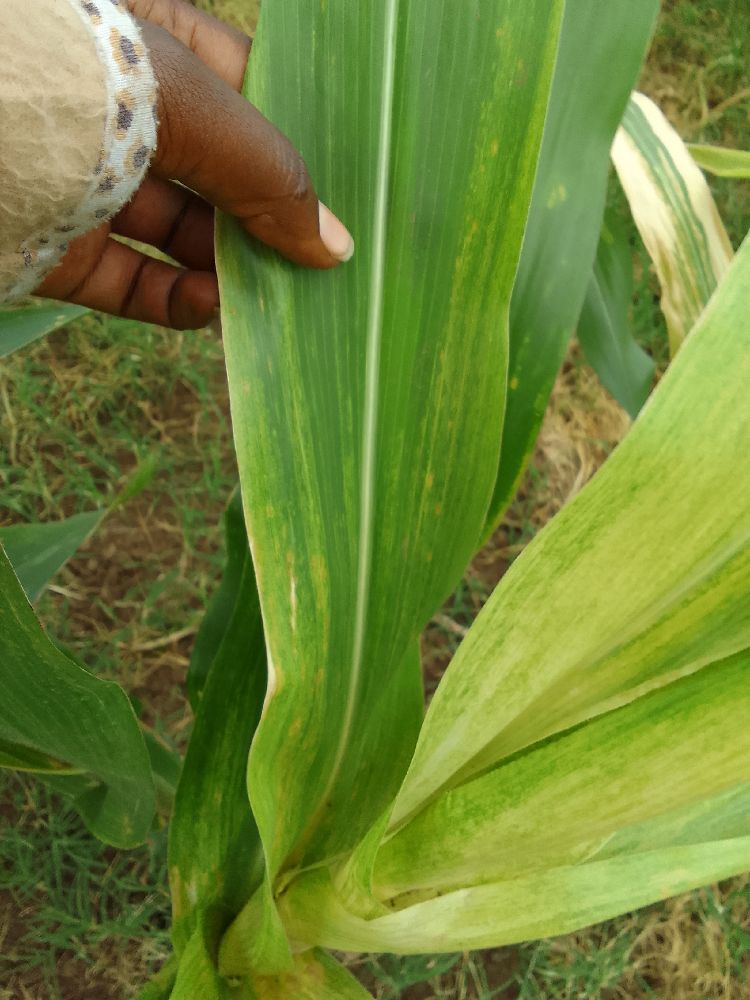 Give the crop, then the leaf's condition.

maize, maize lethal necrosis
